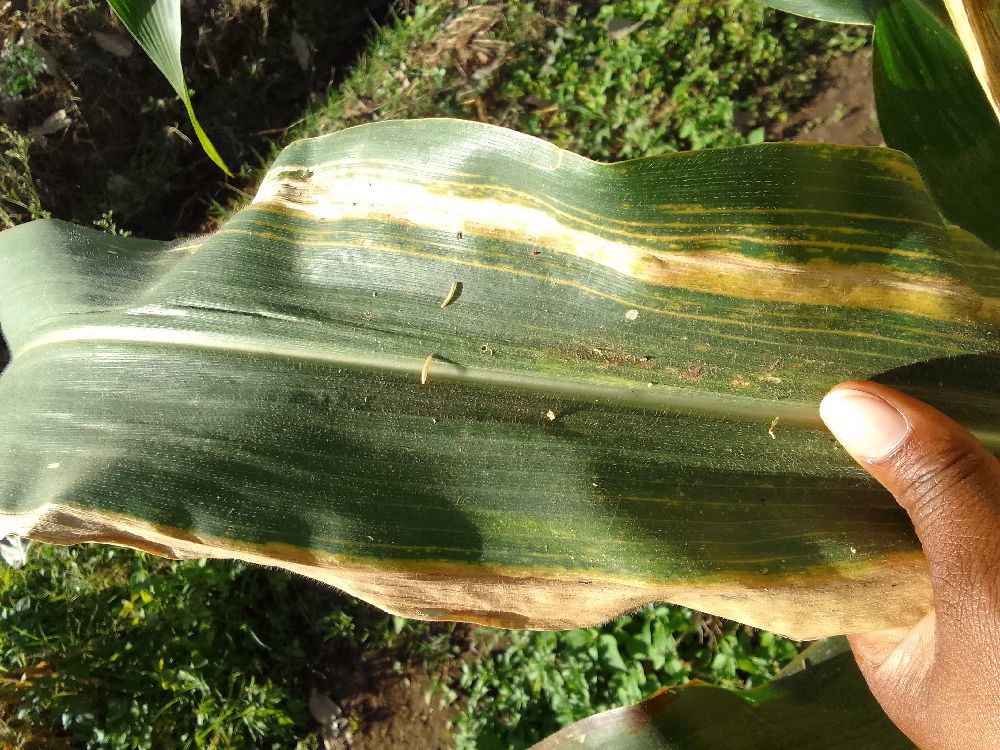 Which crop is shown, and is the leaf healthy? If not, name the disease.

maize, maize lethal necrosis
